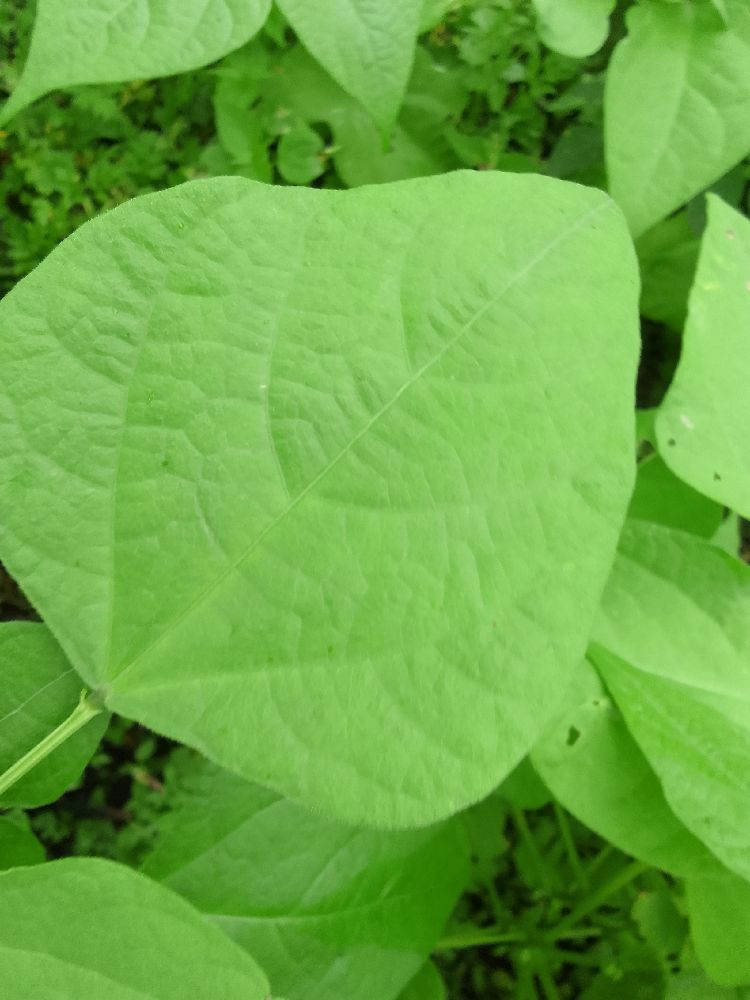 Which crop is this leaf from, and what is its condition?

common bean, healthy
